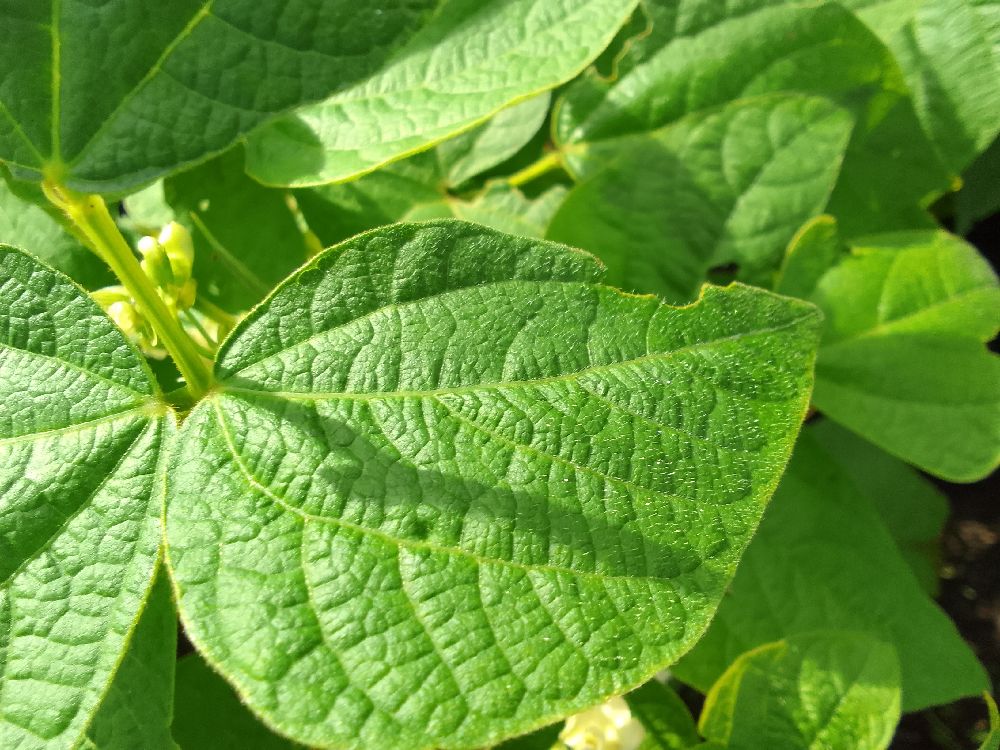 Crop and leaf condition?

common bean, healthy
